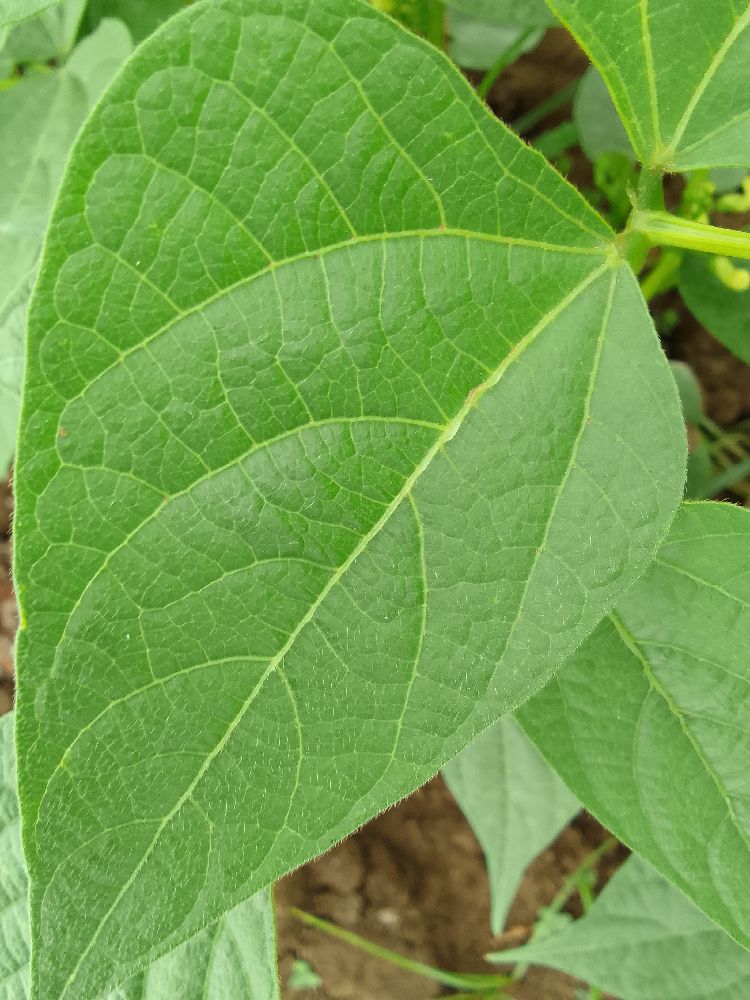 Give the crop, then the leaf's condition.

common bean, healthy
